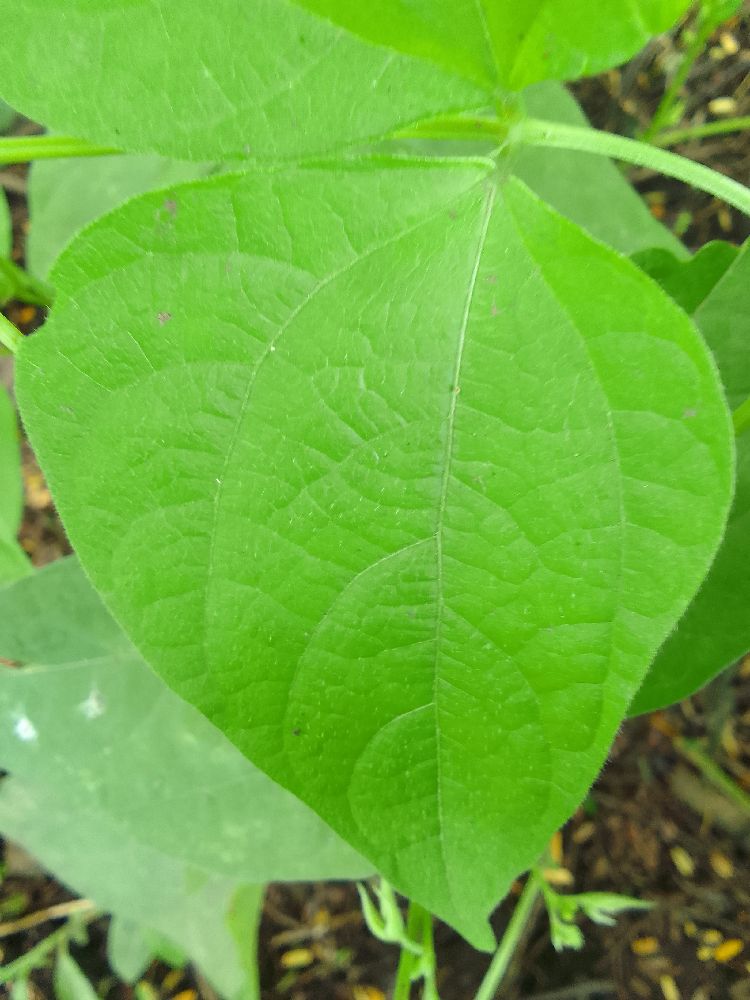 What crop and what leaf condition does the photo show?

common bean, healthy
